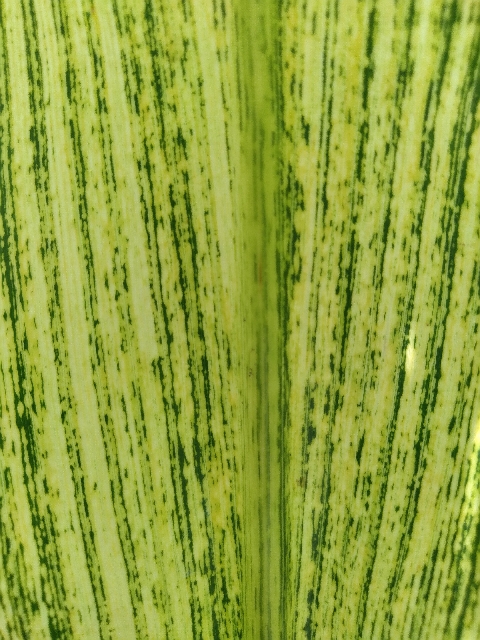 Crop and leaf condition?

maize, maize streak virus
